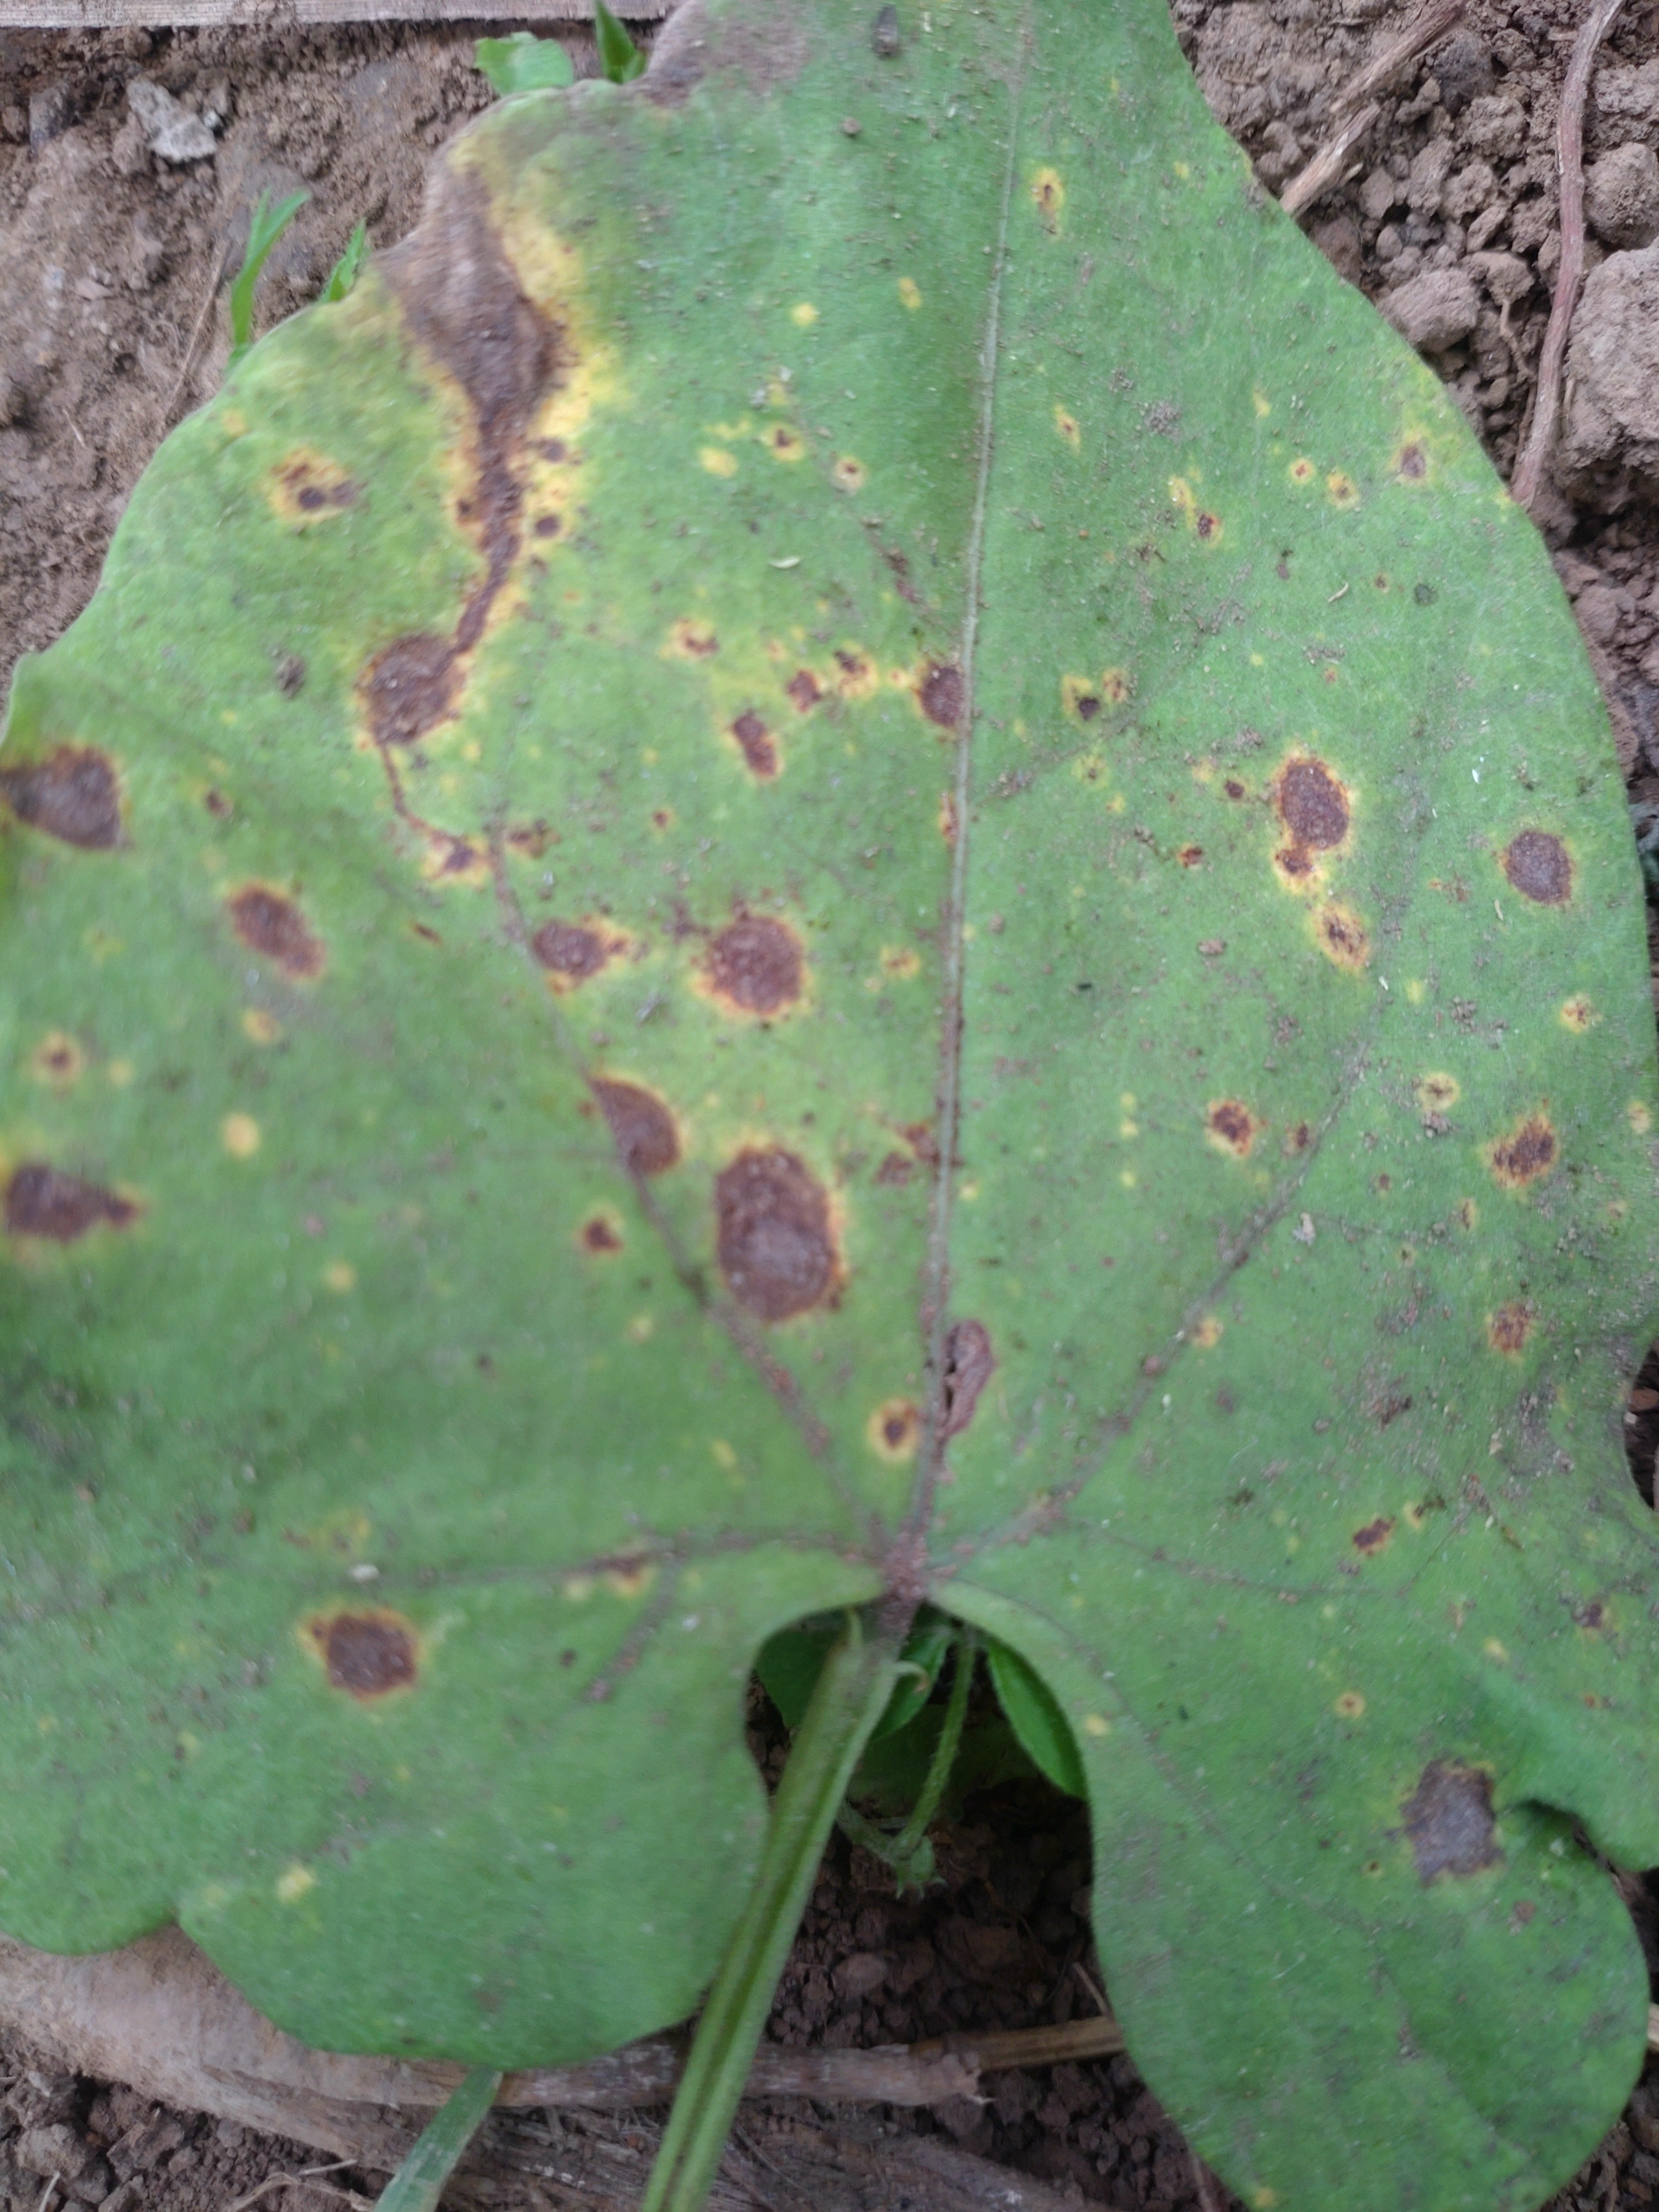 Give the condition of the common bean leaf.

rust
